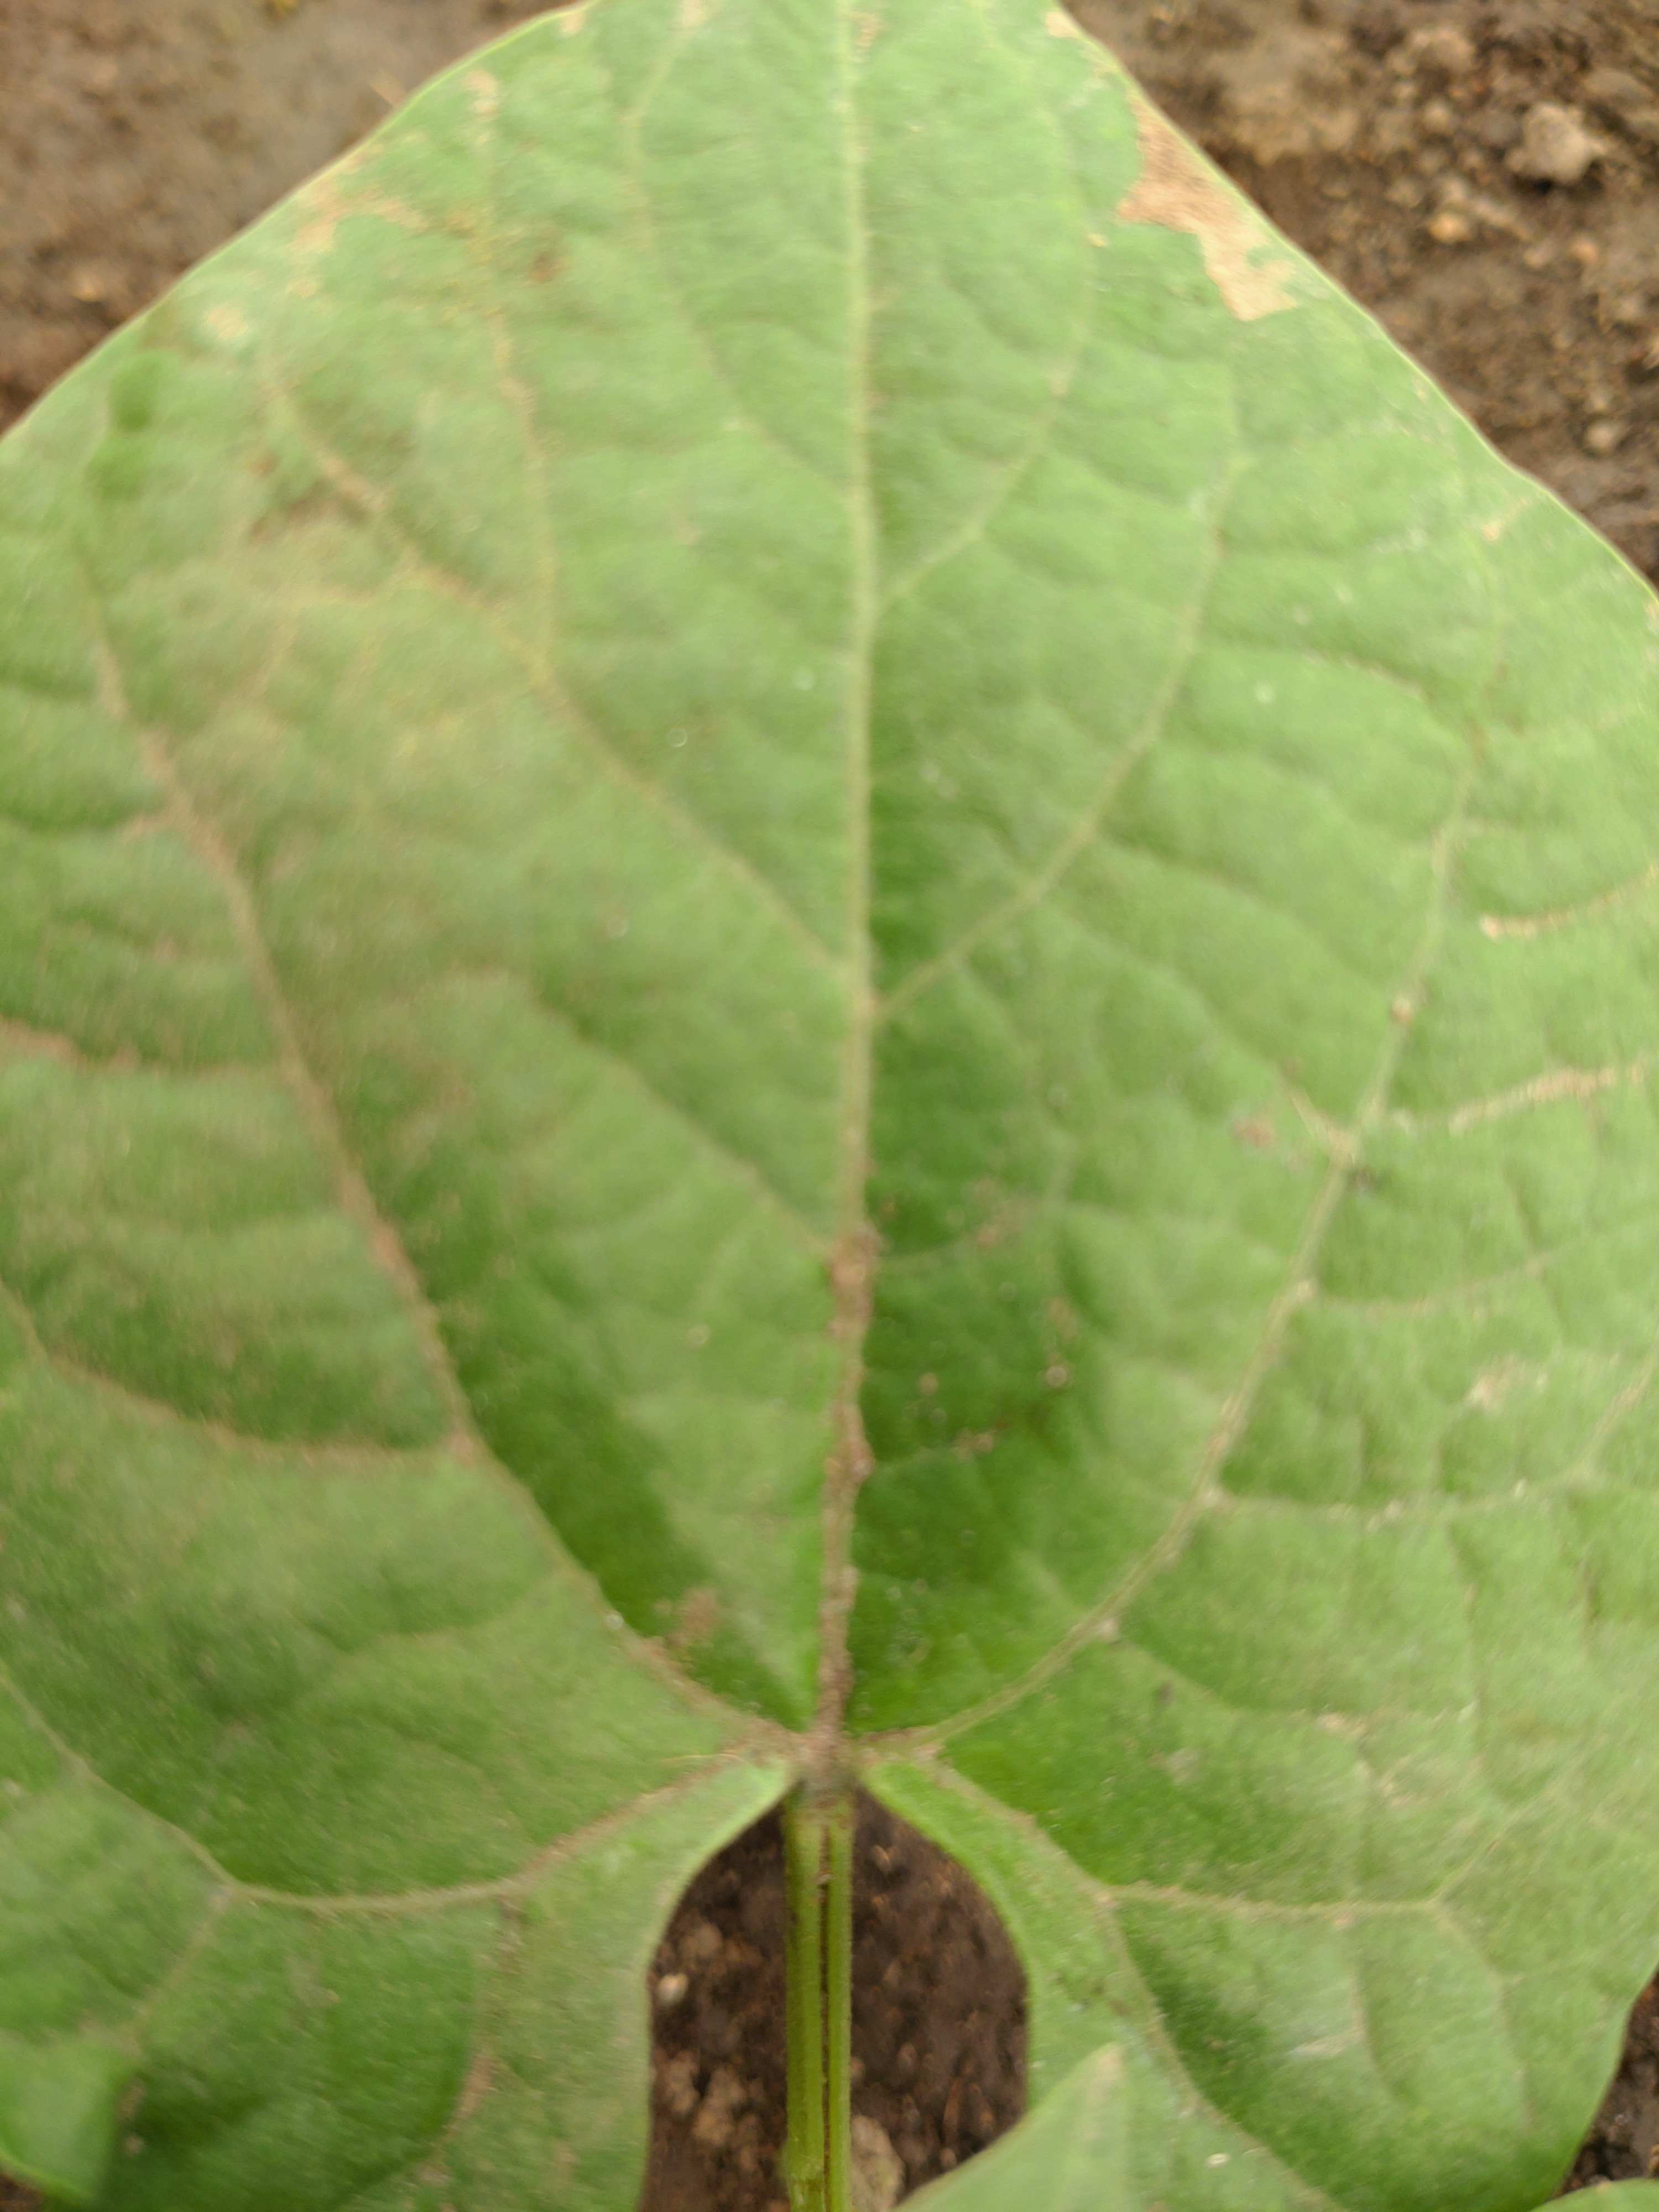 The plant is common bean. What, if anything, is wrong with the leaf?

healthy
